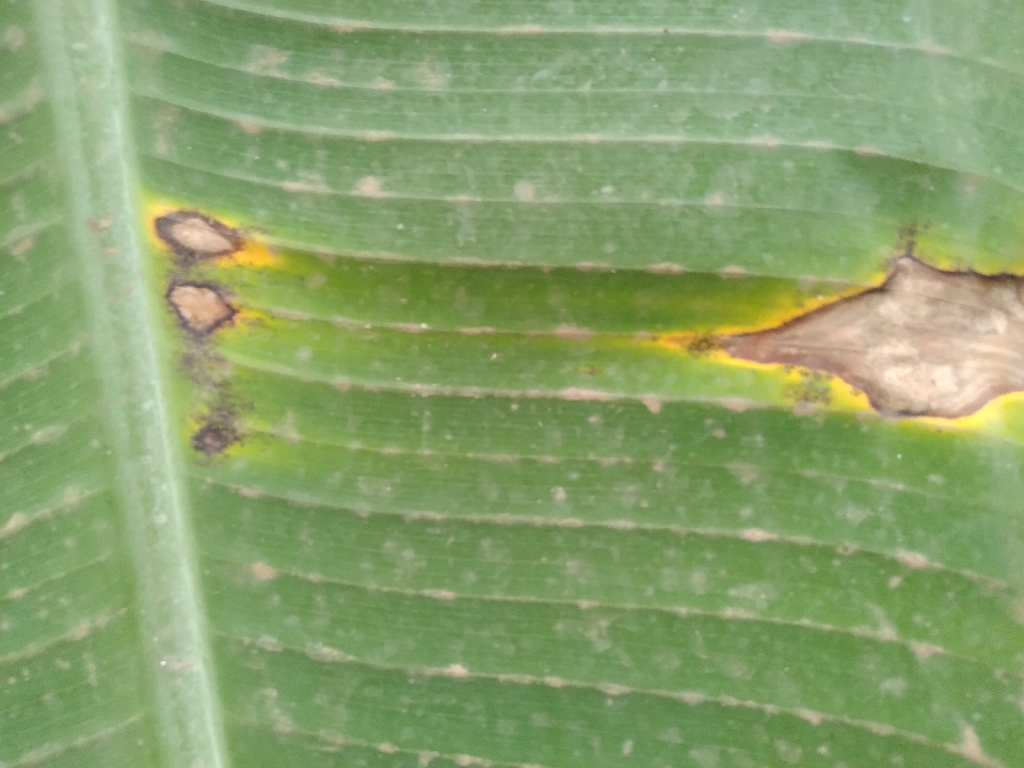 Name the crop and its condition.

banana, black sigatoka
